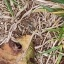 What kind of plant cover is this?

grass
